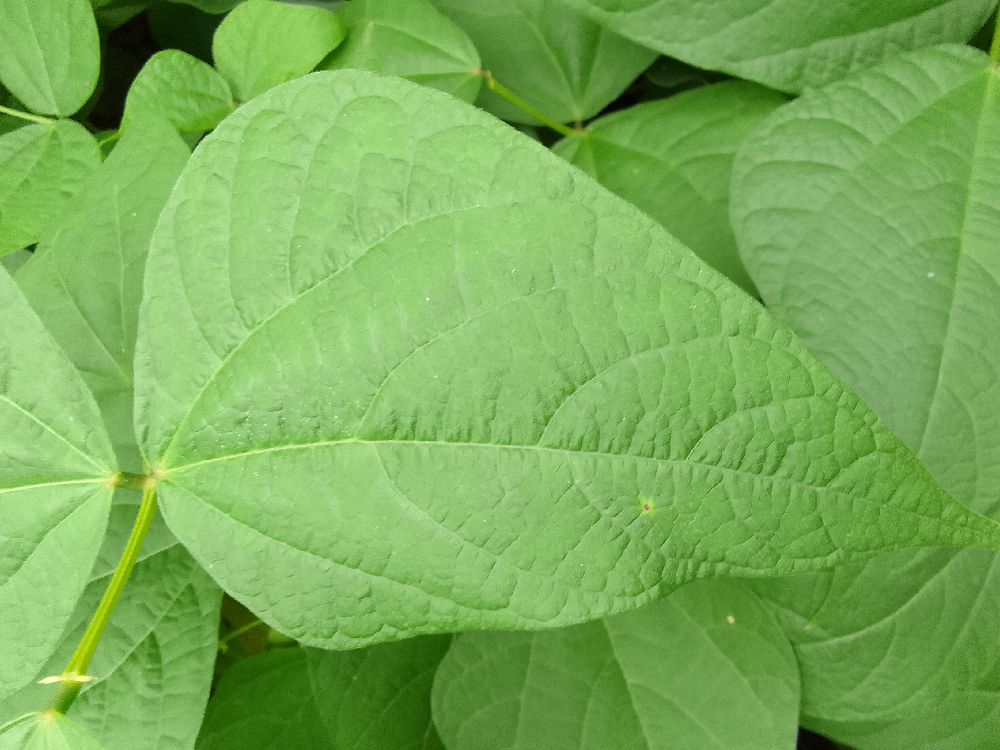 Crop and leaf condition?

common bean, healthy
